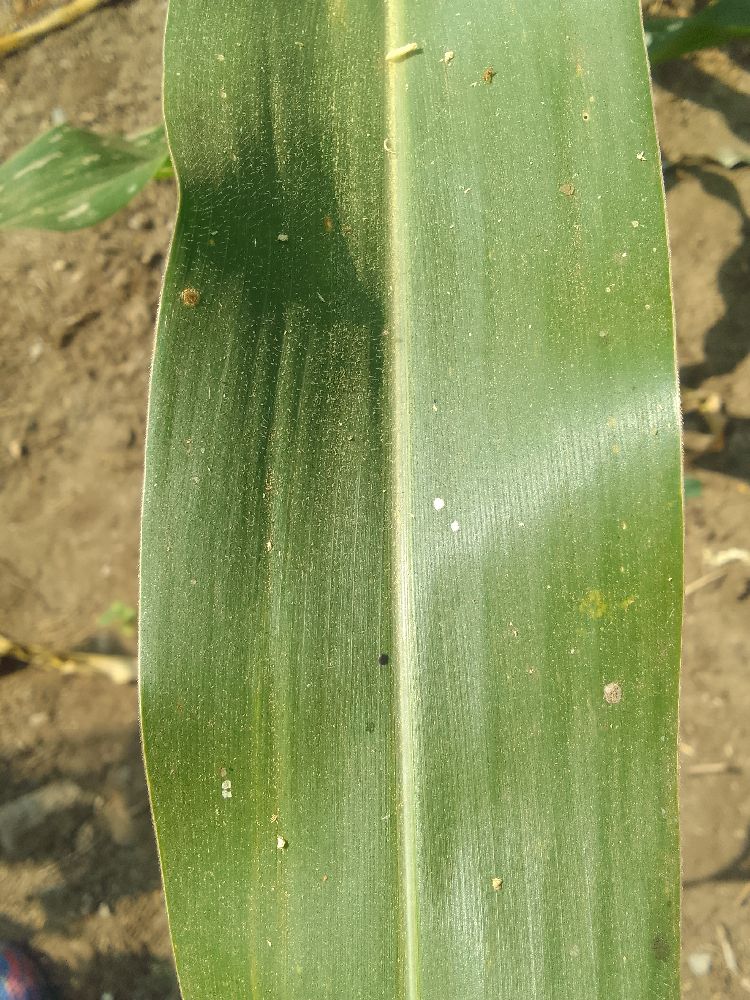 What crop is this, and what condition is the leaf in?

maize, healthy
